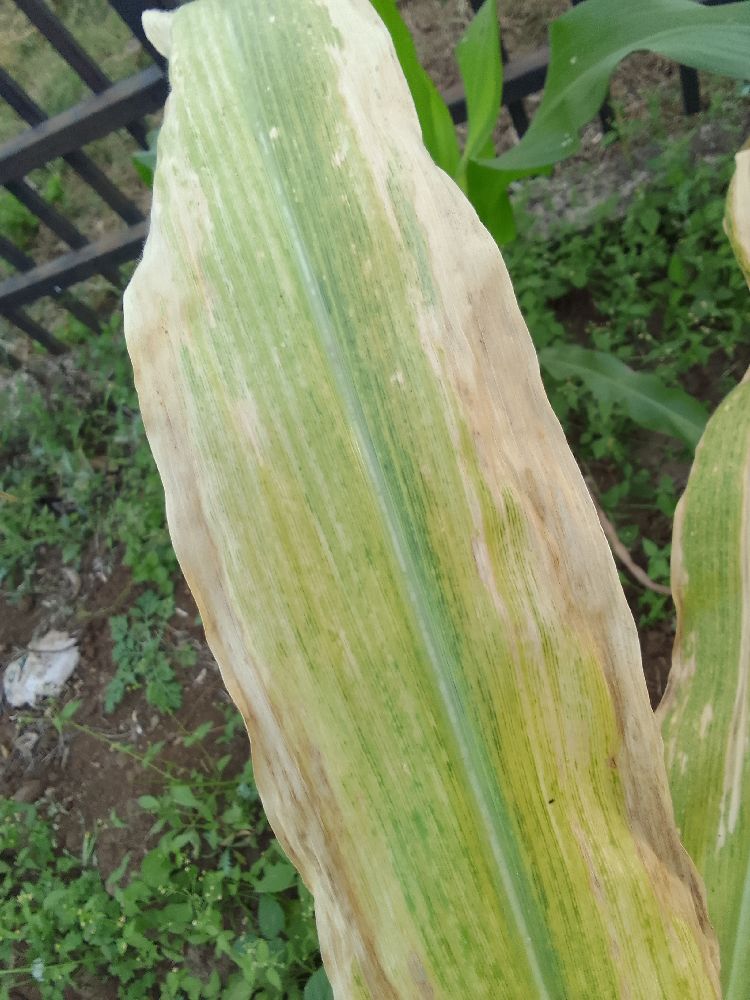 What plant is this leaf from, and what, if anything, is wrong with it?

maize, maize lethal necrosis
